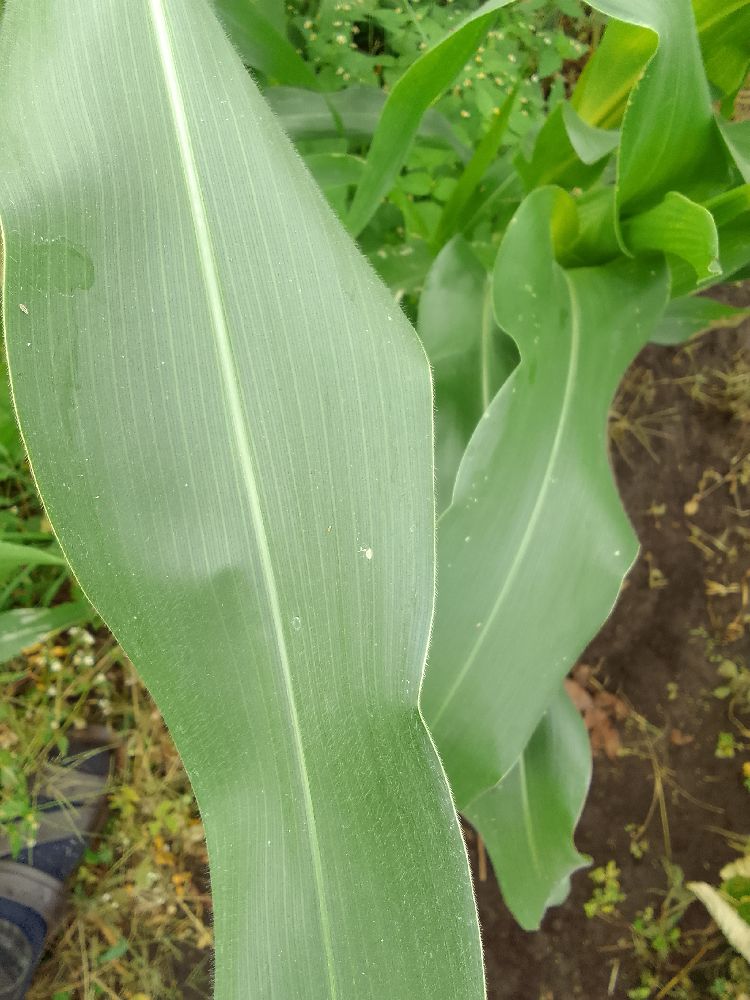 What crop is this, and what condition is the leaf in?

maize, healthy
